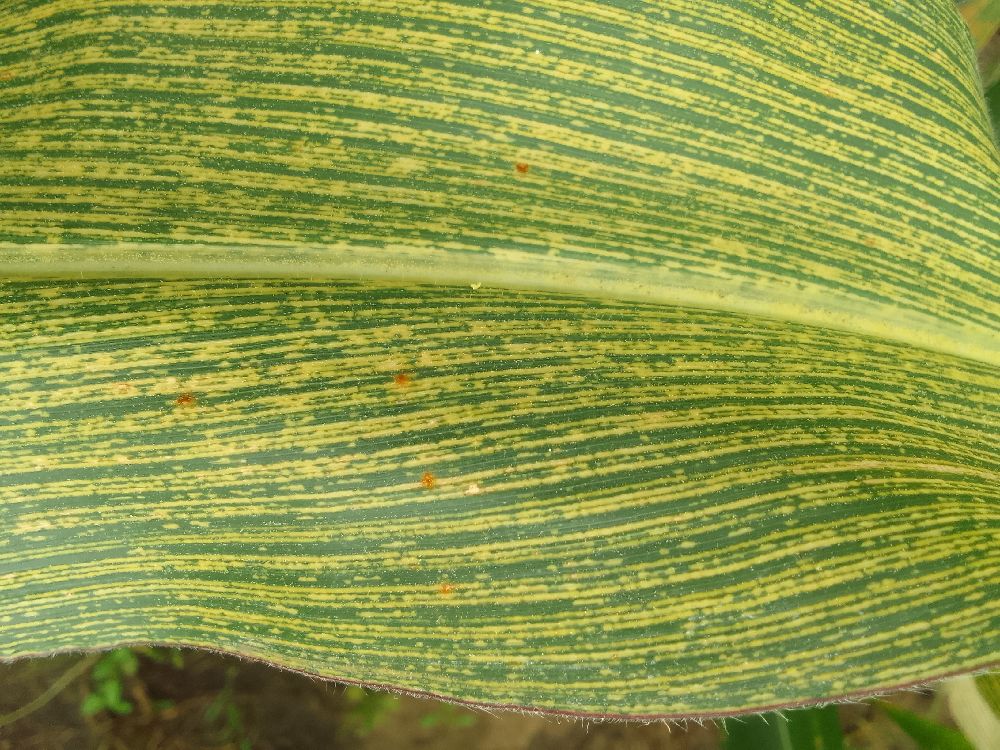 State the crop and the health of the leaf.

maize, maize streak virus
